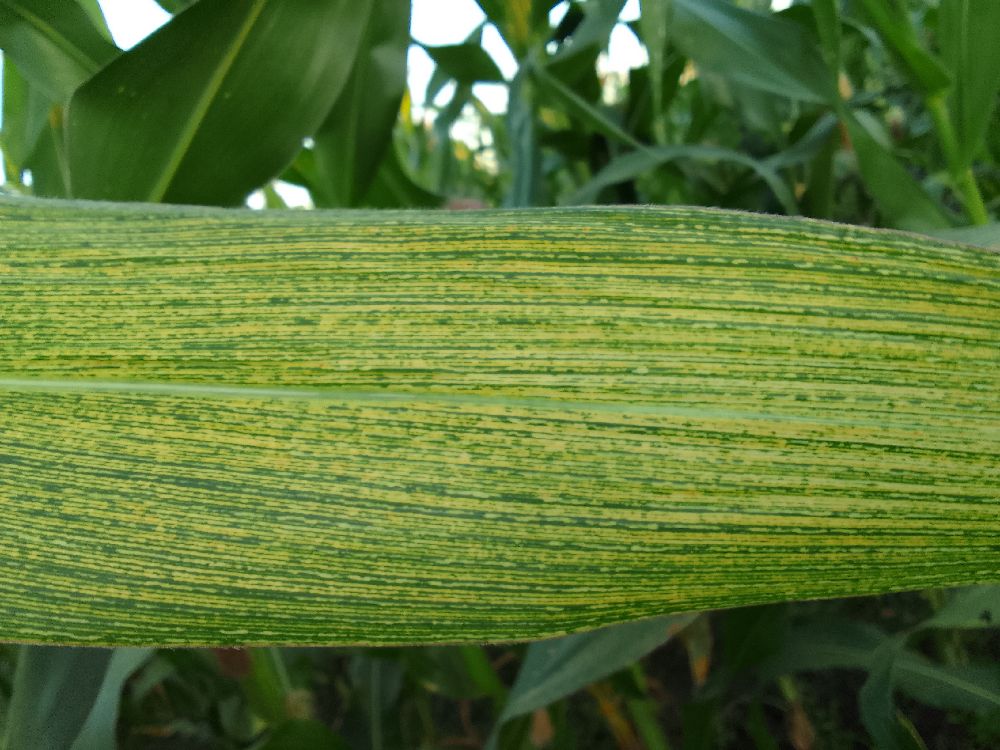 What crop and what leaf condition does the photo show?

maize, maize streak virus
